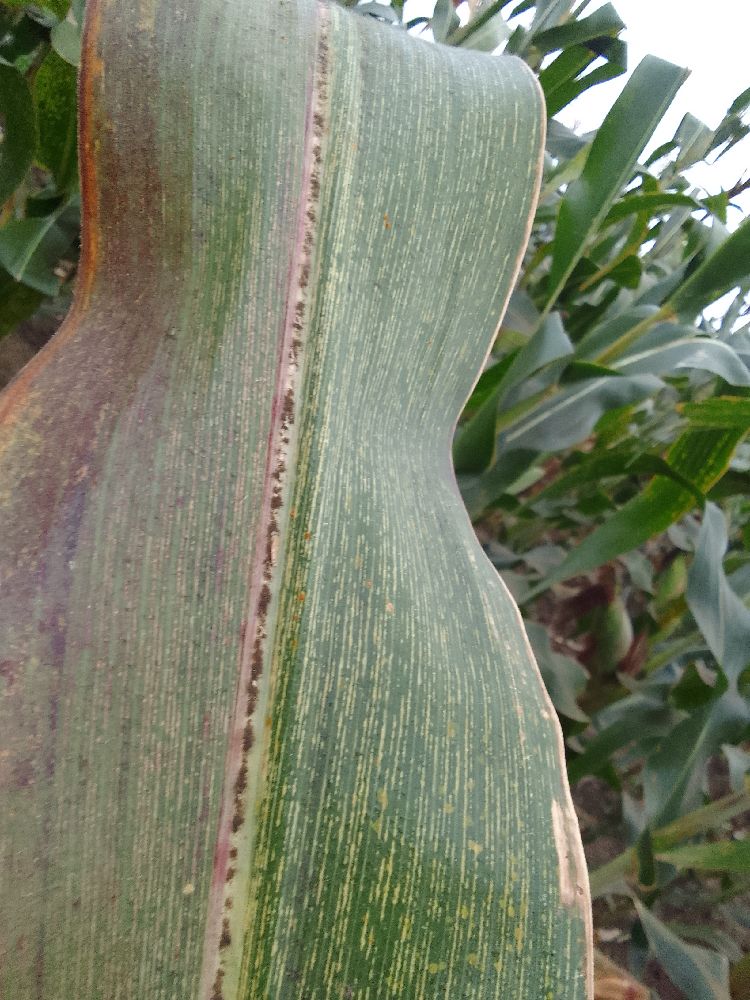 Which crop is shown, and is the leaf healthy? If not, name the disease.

maize, maize streak virus
